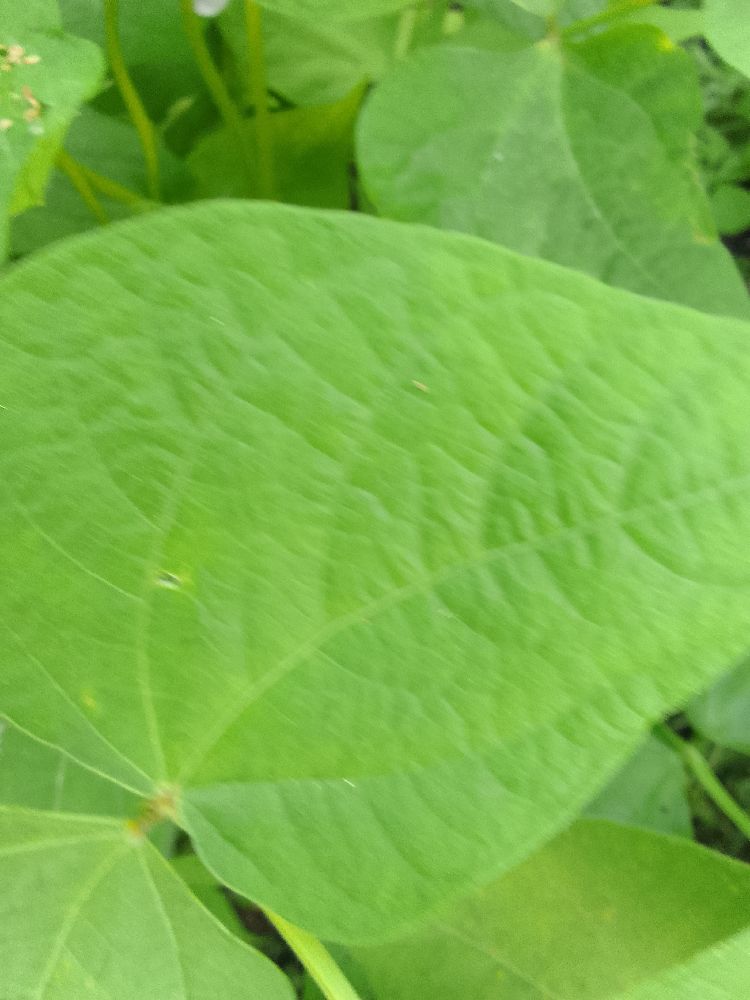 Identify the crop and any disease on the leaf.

common bean, healthy
